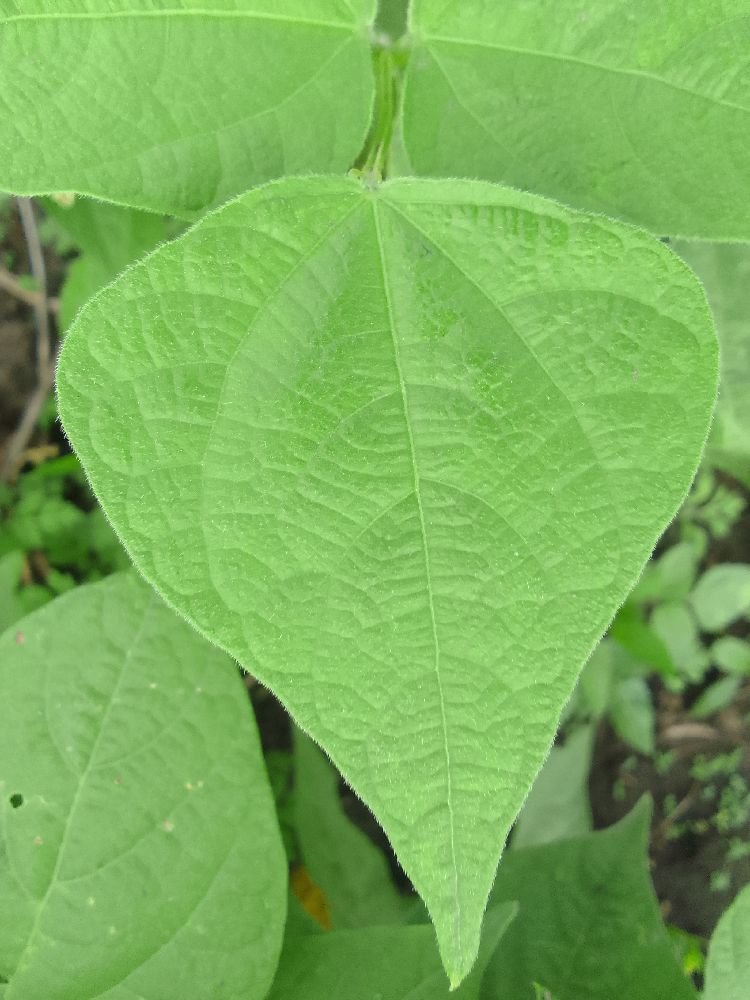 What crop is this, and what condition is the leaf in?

common bean, healthy
